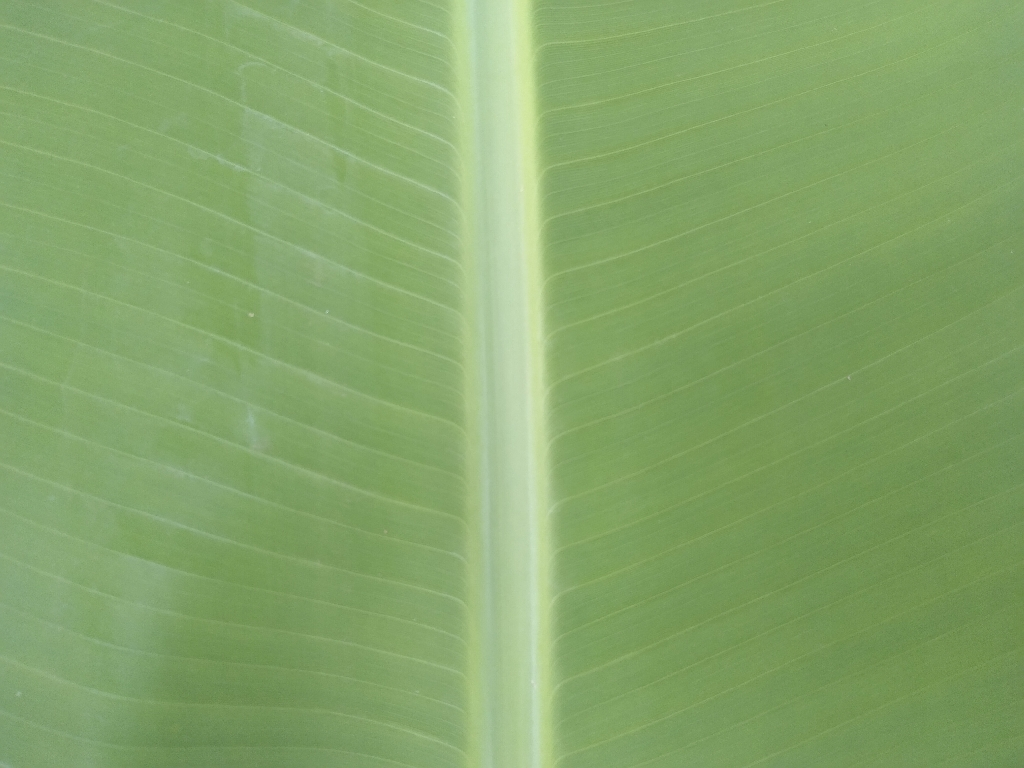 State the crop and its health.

banana, healthy
